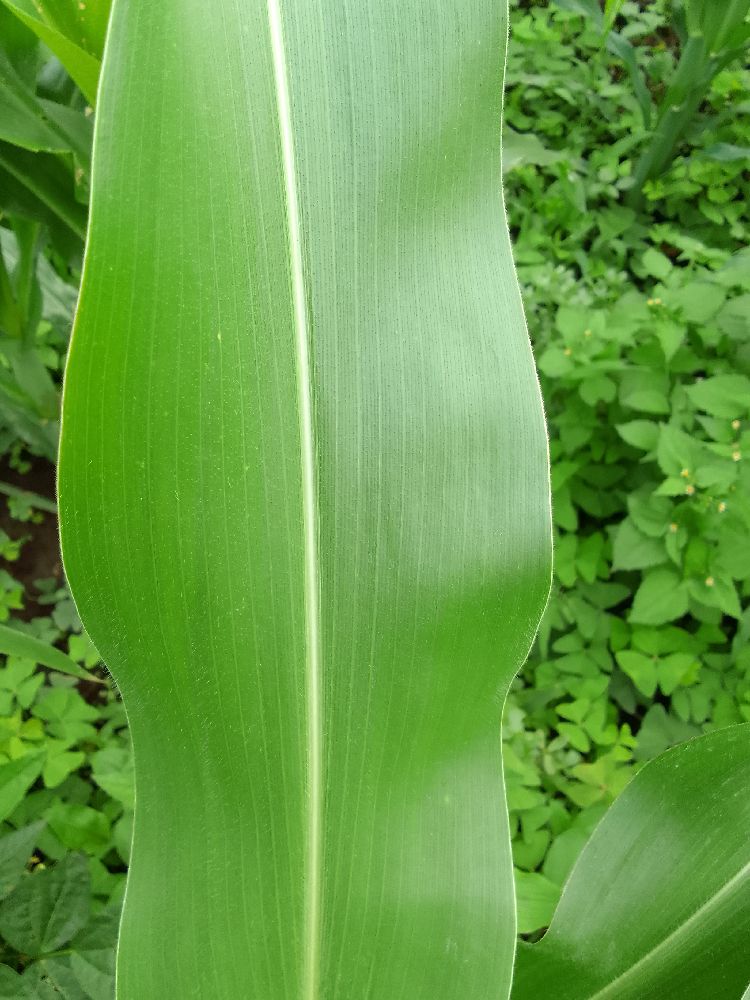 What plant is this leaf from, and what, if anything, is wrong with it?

maize, healthy
